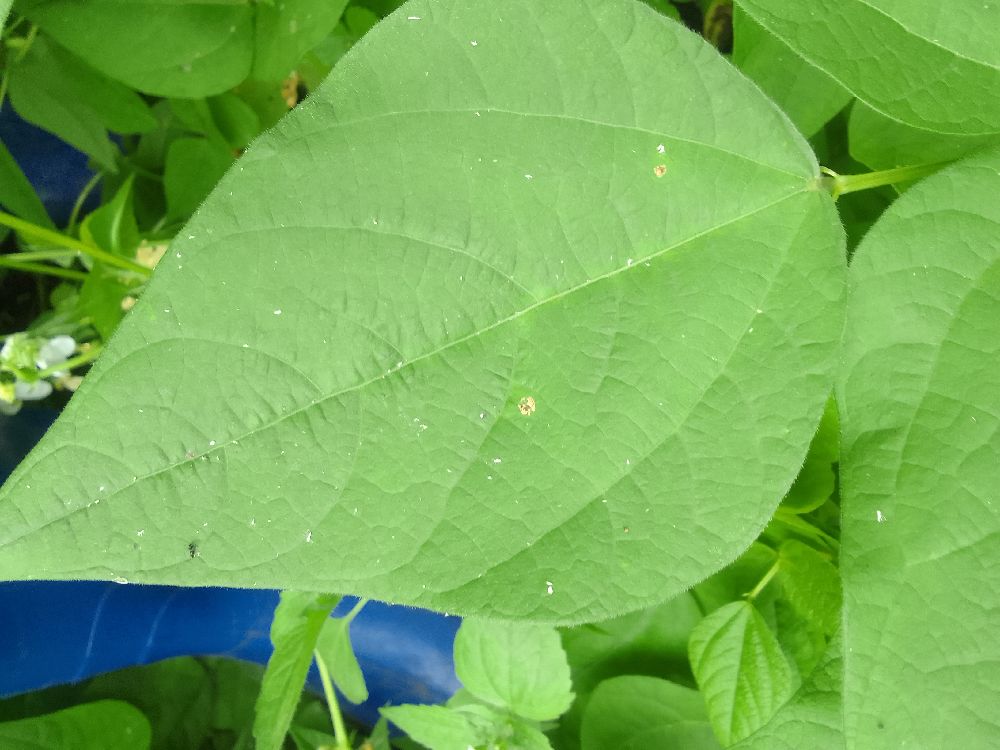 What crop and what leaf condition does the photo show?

common bean, healthy
